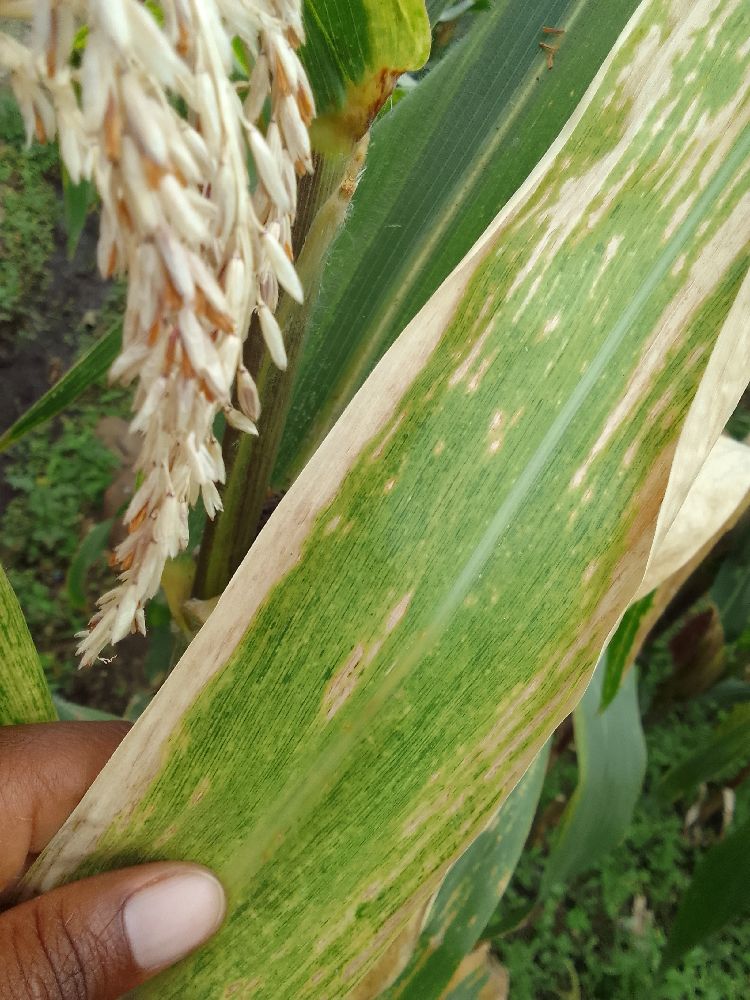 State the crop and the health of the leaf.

maize, maize lethal necrosis
